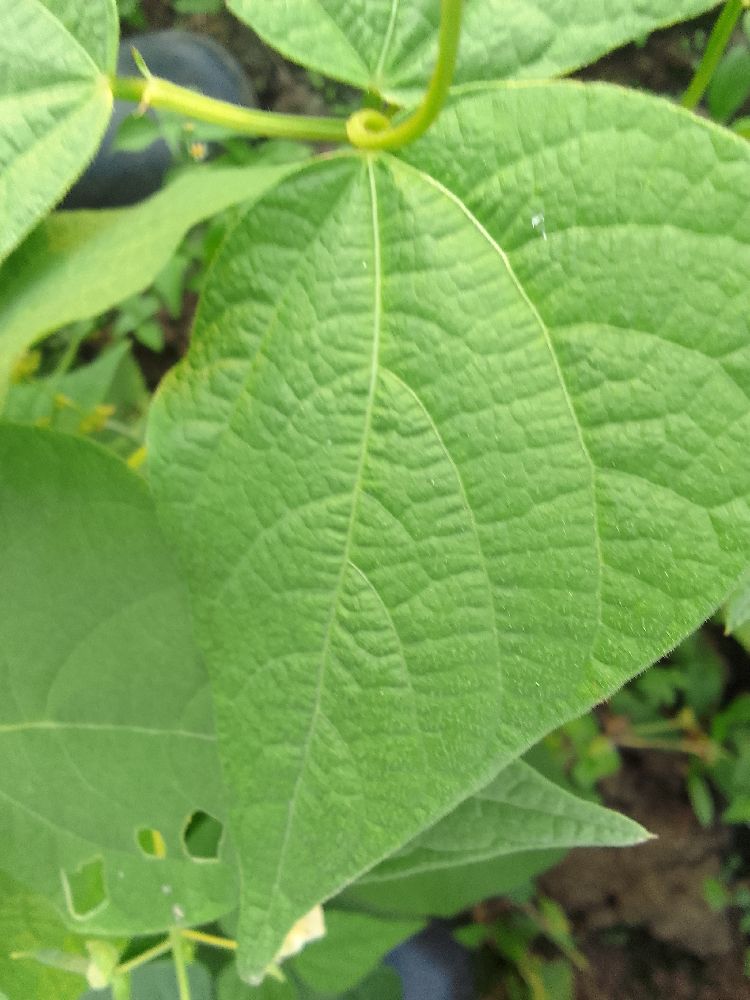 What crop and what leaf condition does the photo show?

common bean, healthy
